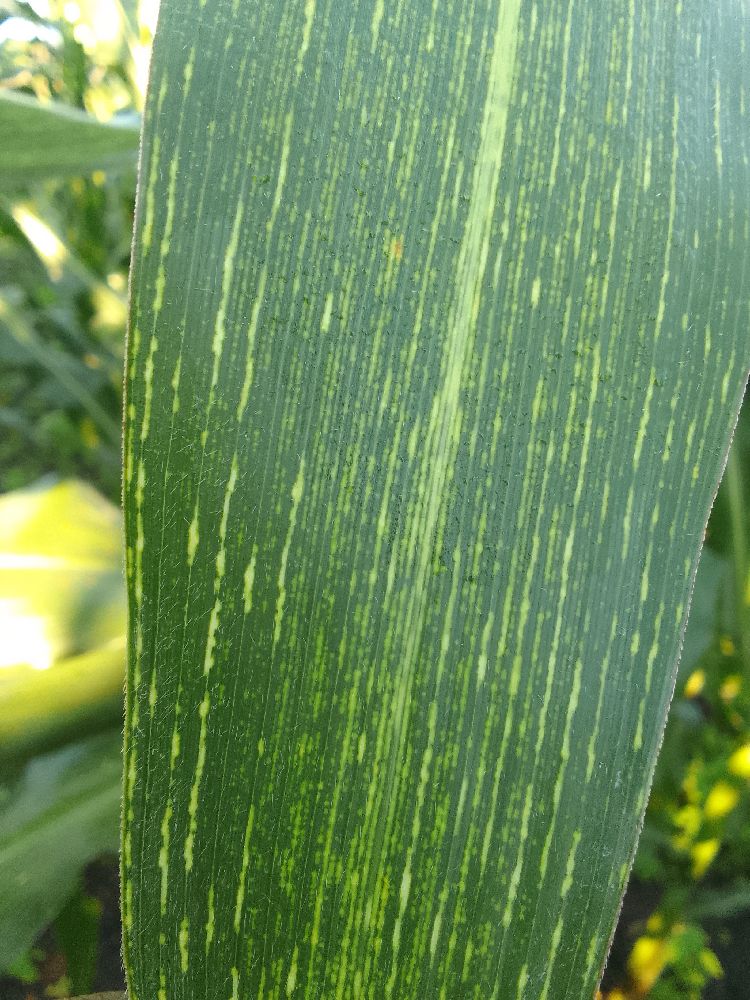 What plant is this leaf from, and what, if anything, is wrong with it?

maize, maize streak virus
